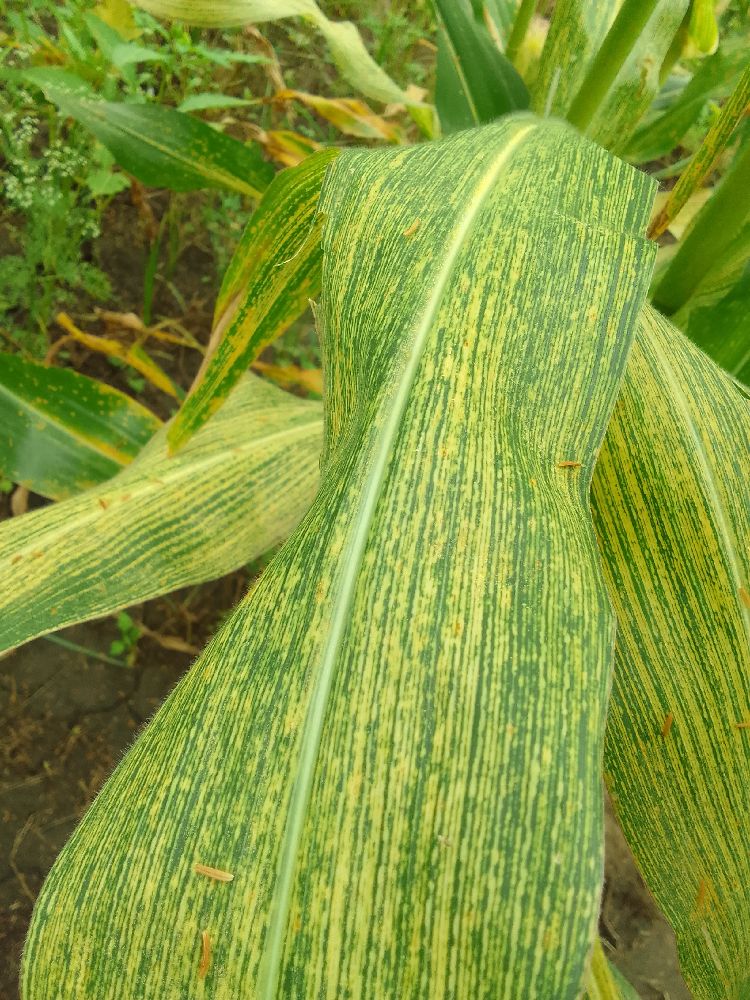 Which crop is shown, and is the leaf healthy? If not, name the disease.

maize, maize streak virus
